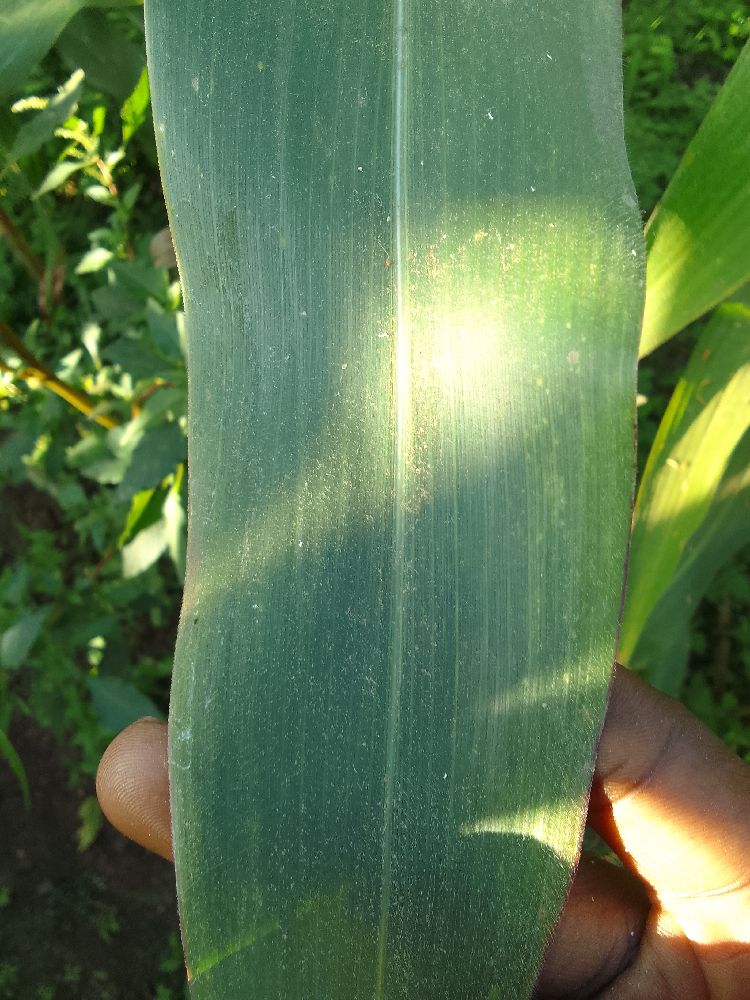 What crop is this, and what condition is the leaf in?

maize, healthy
